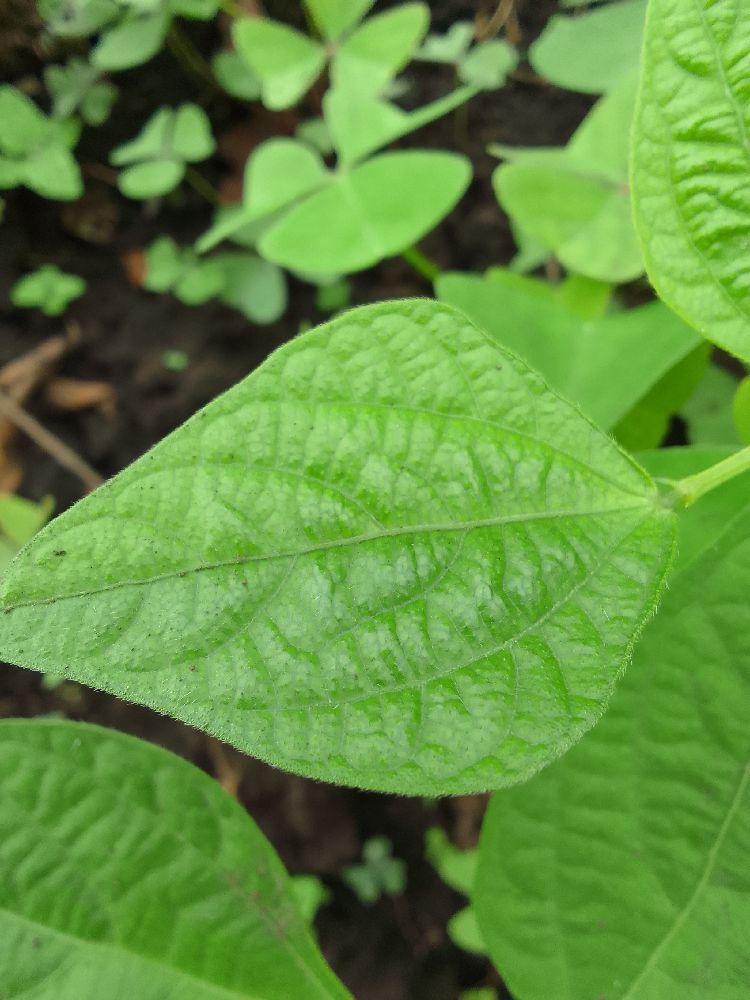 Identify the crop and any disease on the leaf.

common bean, healthy
